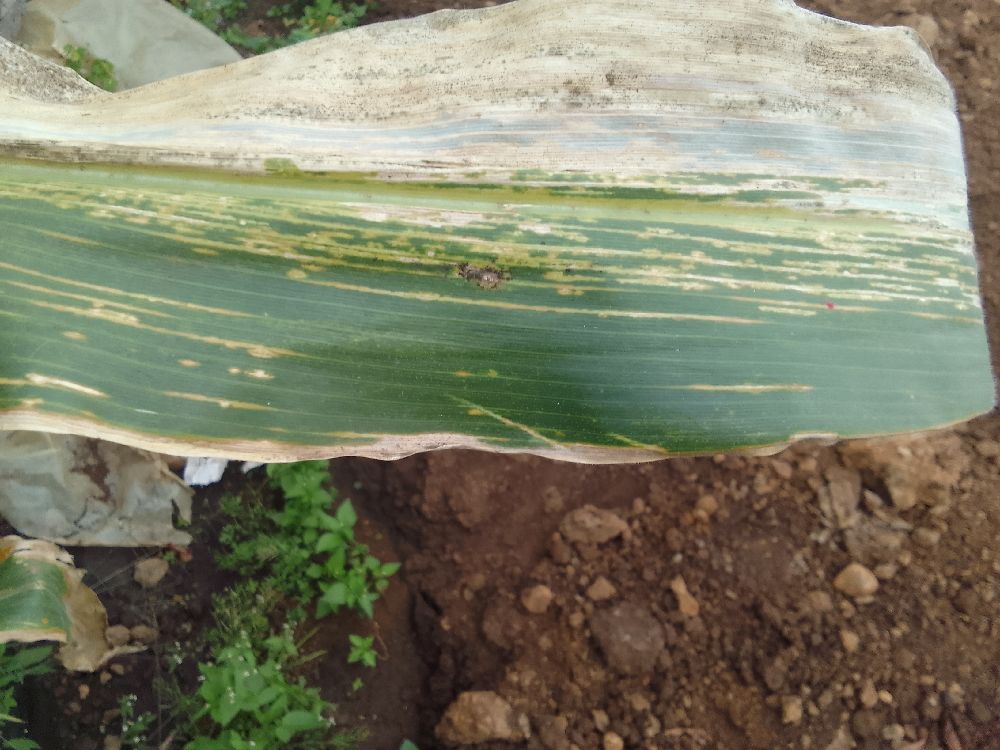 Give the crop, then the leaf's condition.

maize, maize lethal necrosis
